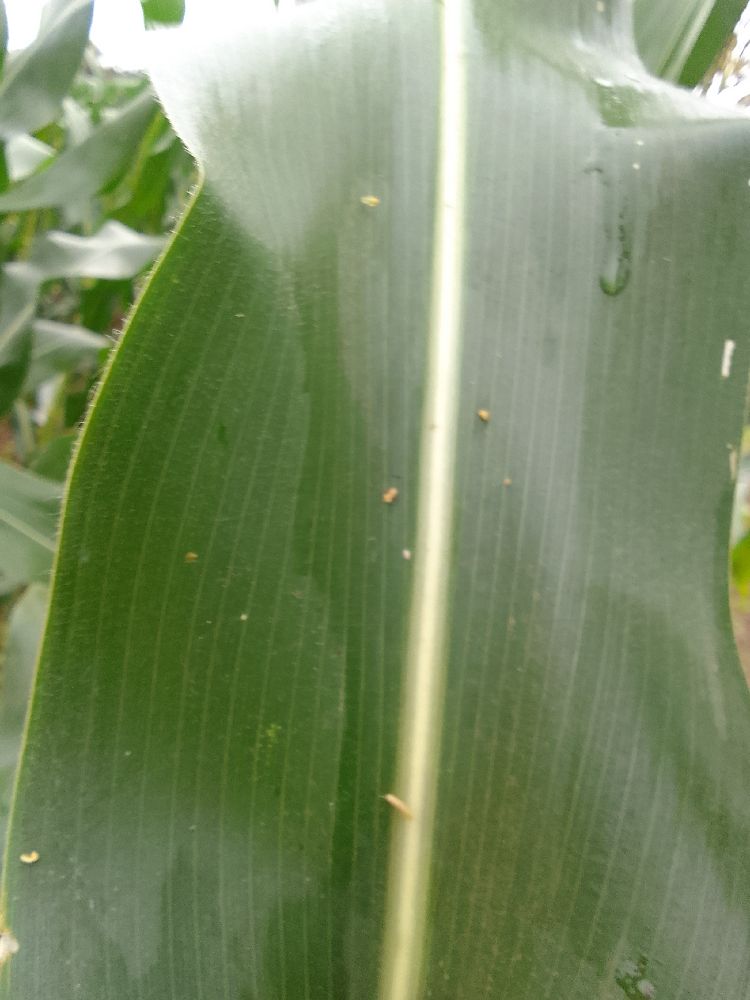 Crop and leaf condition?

maize, healthy
